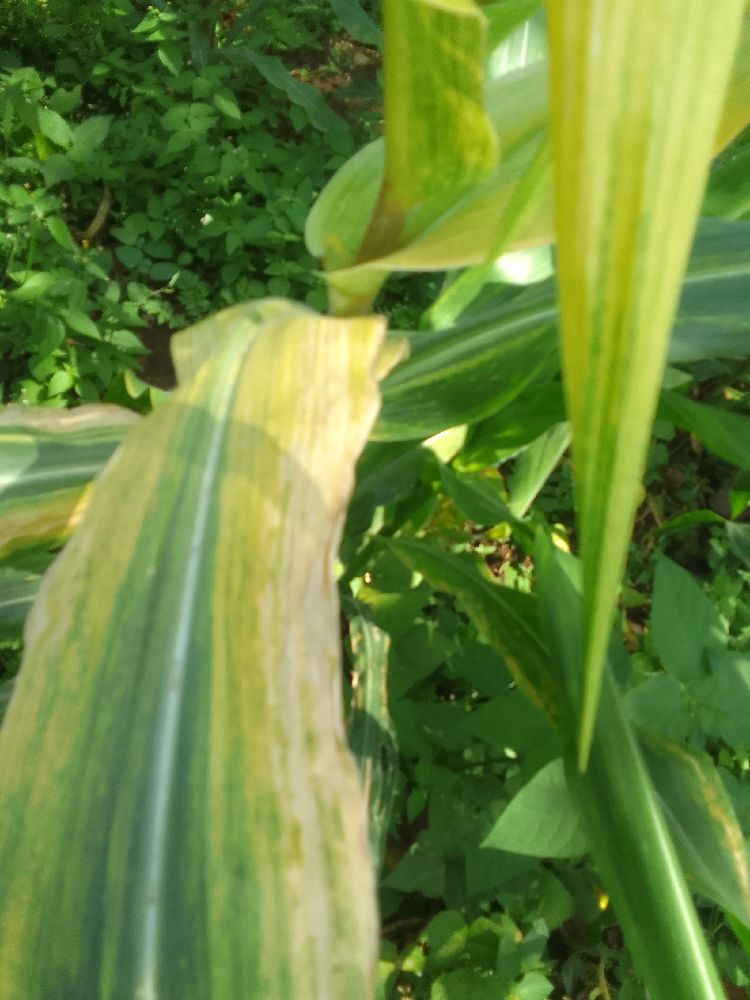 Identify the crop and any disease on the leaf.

maize, maize lethal necrosis
